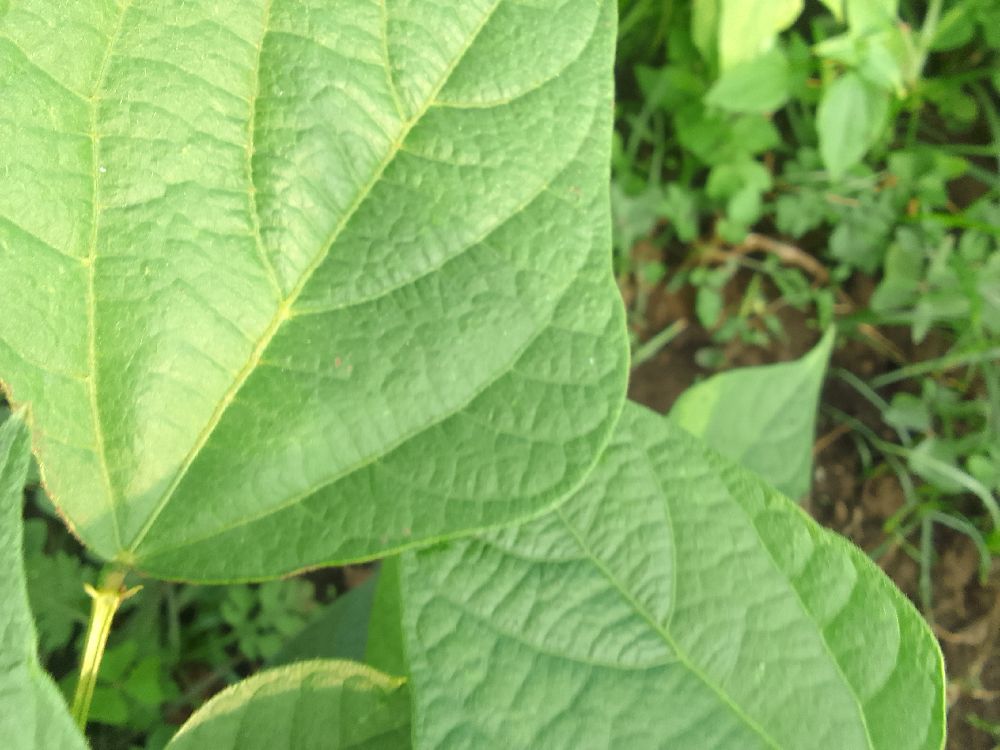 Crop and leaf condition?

common bean, healthy
